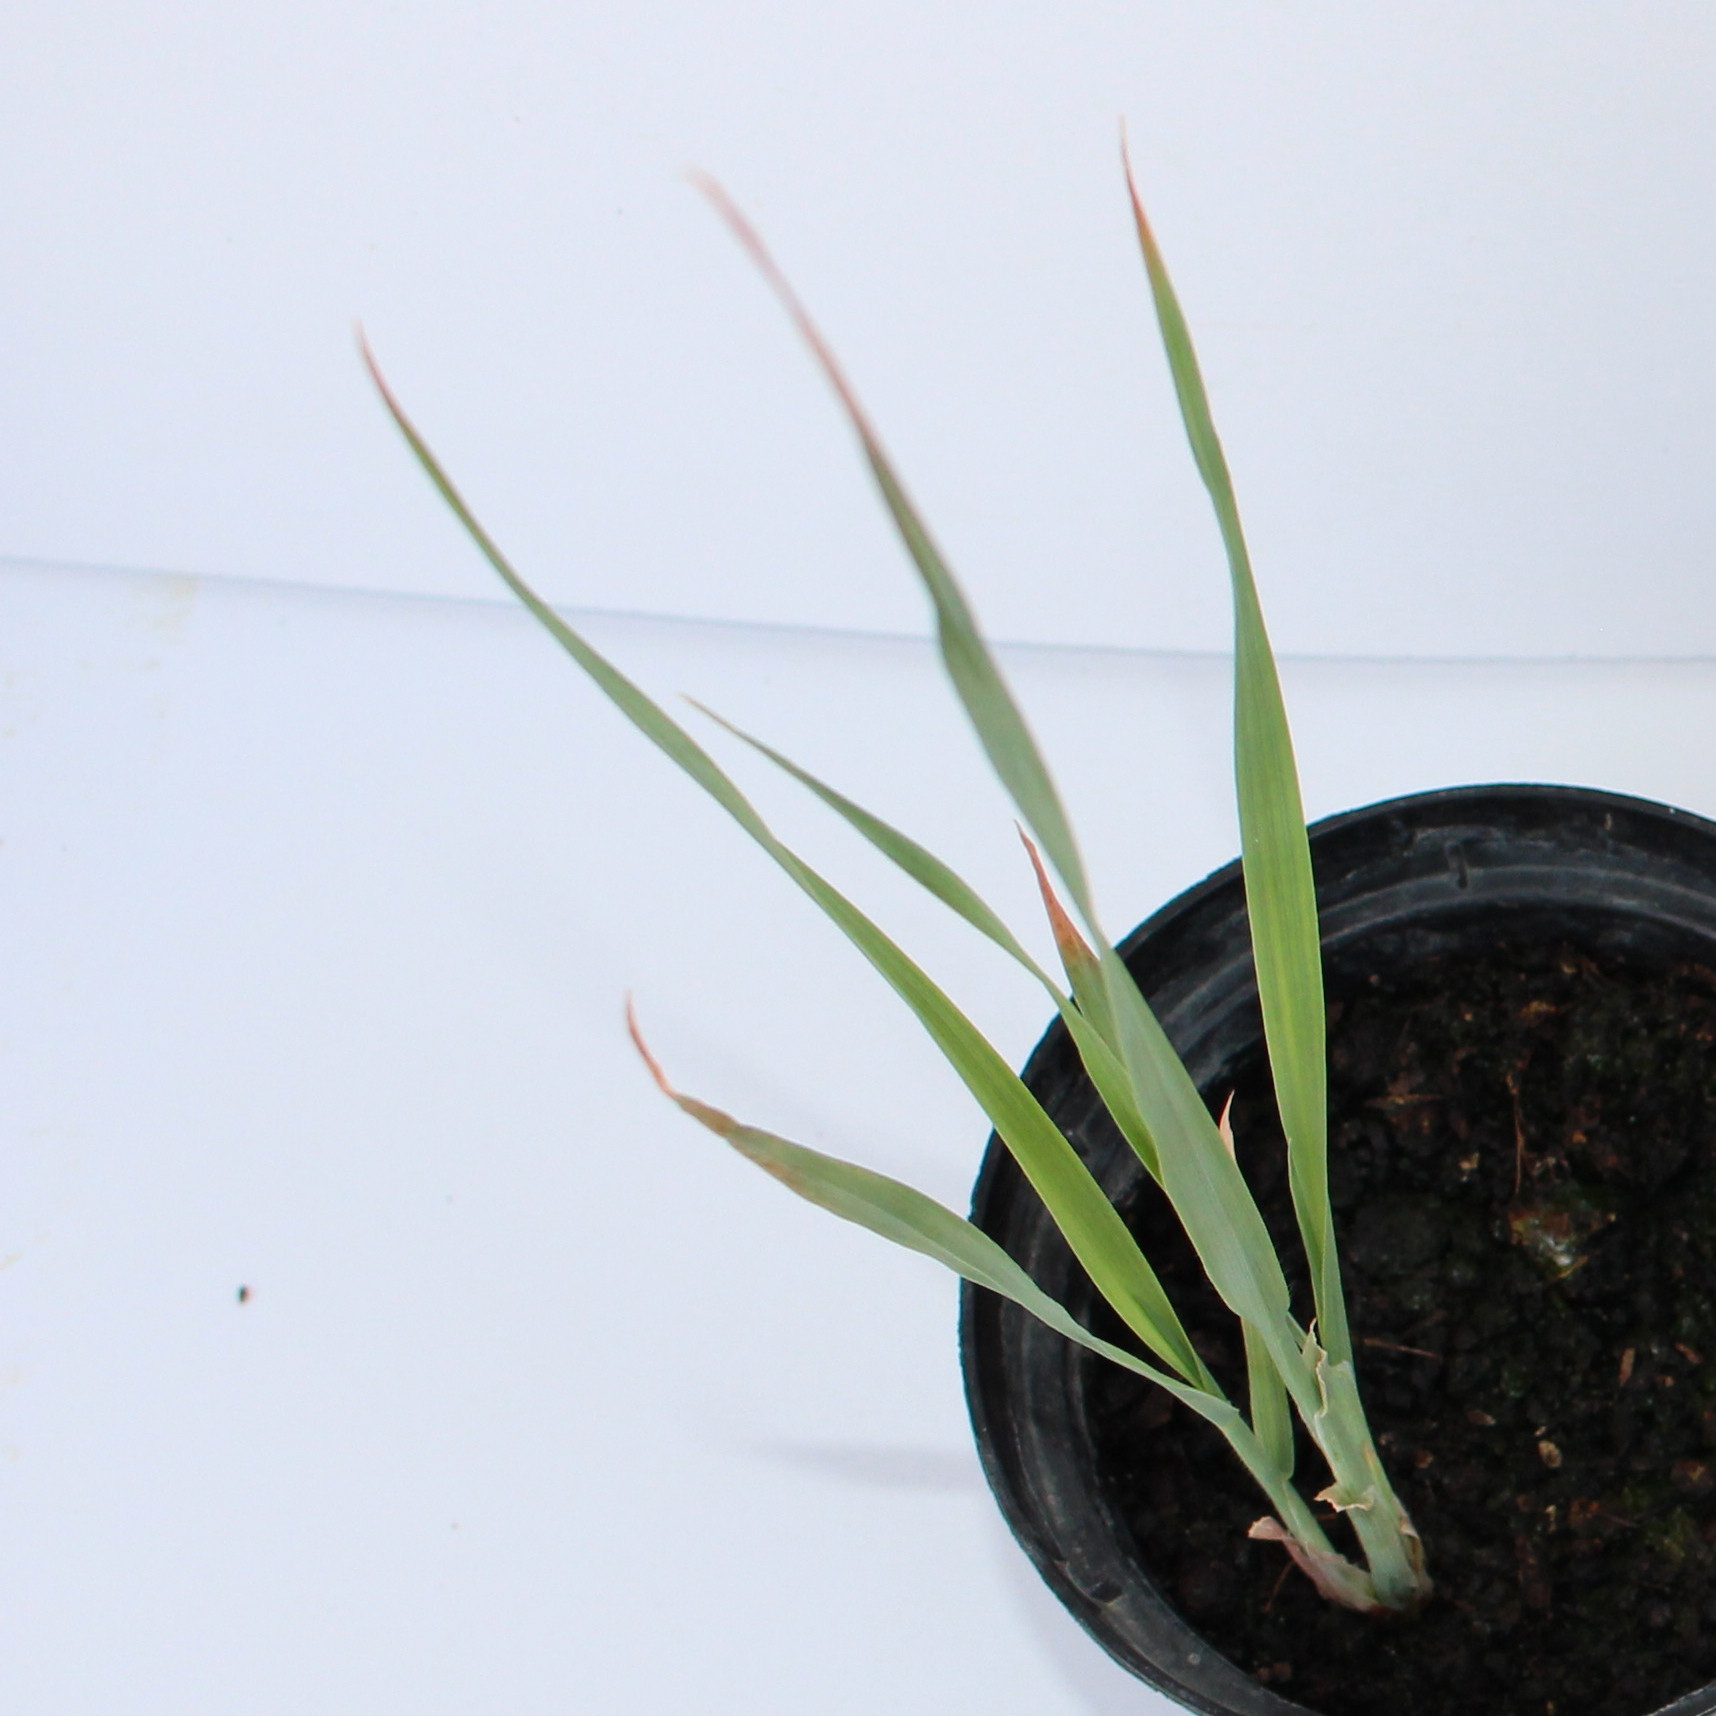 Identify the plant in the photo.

Avena sterilis
